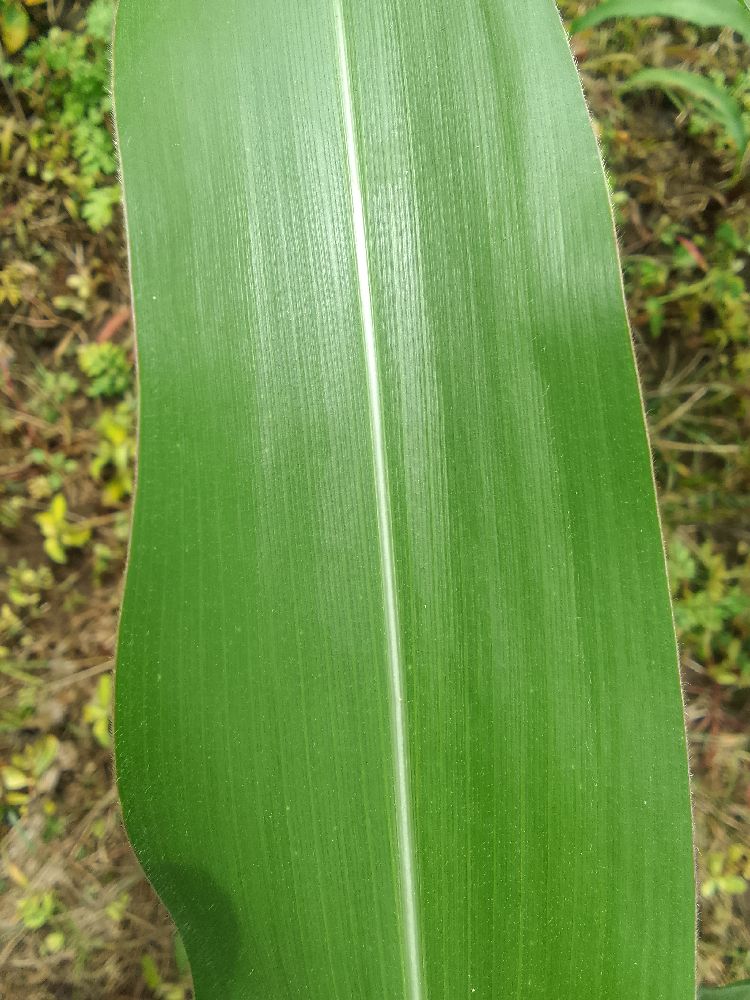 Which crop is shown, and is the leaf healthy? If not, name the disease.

maize, healthy
